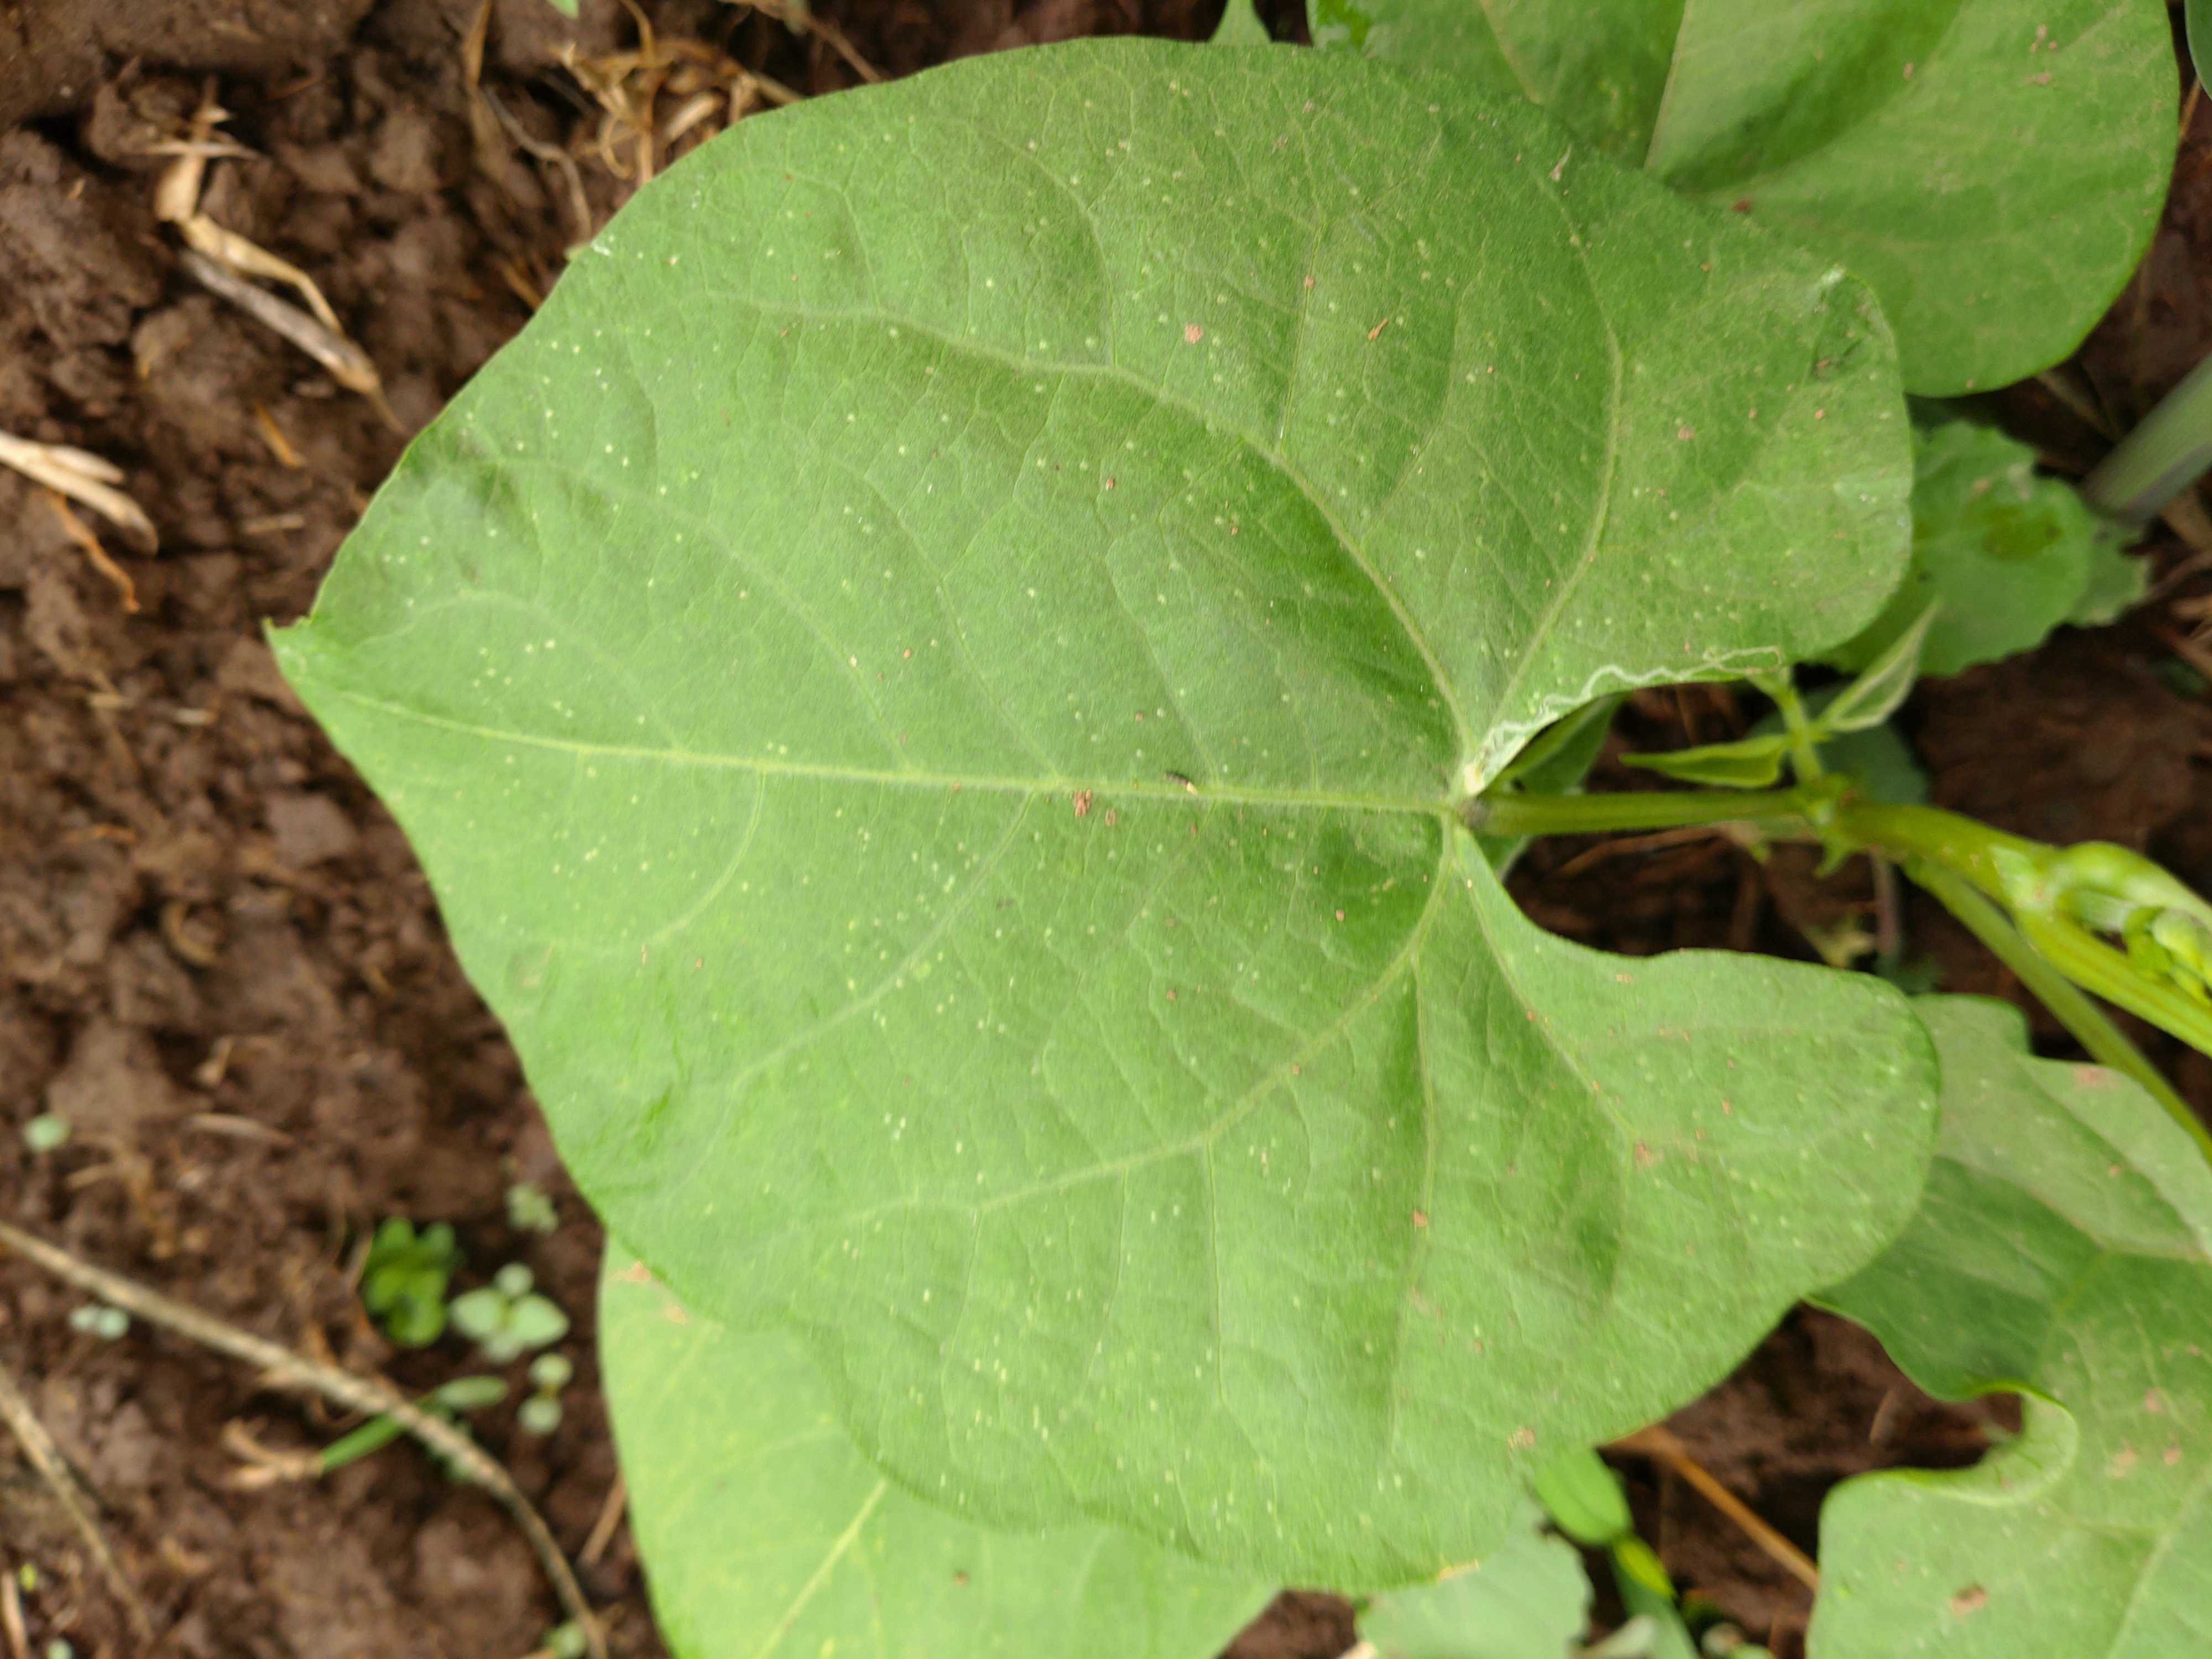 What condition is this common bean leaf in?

healthy
